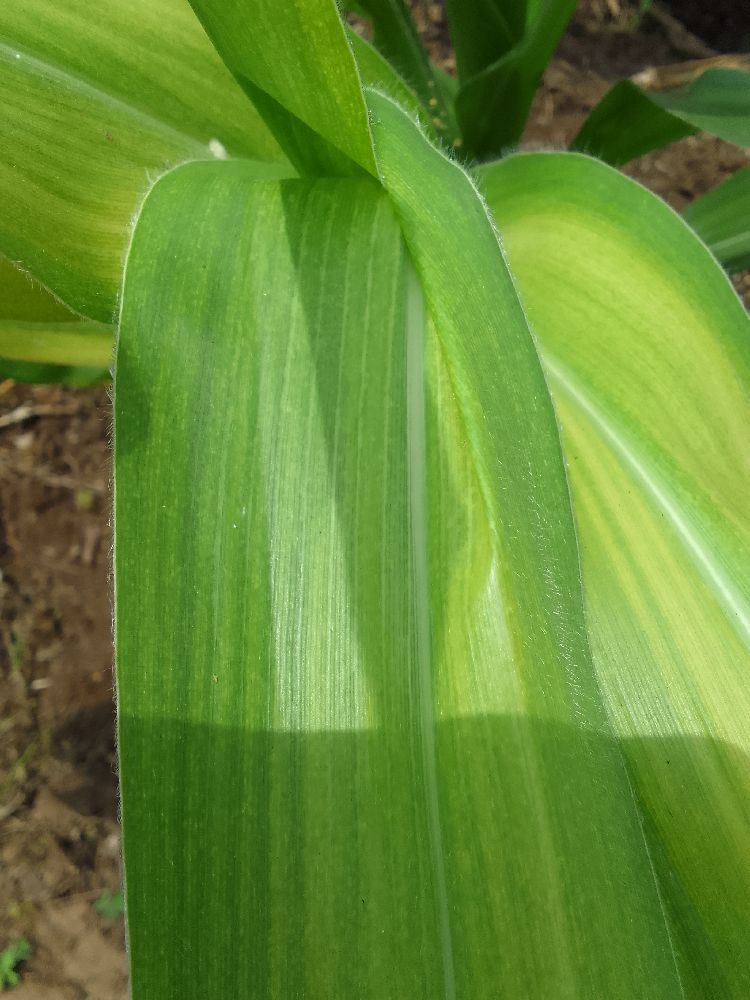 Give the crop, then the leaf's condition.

maize, maize lethal necrosis
